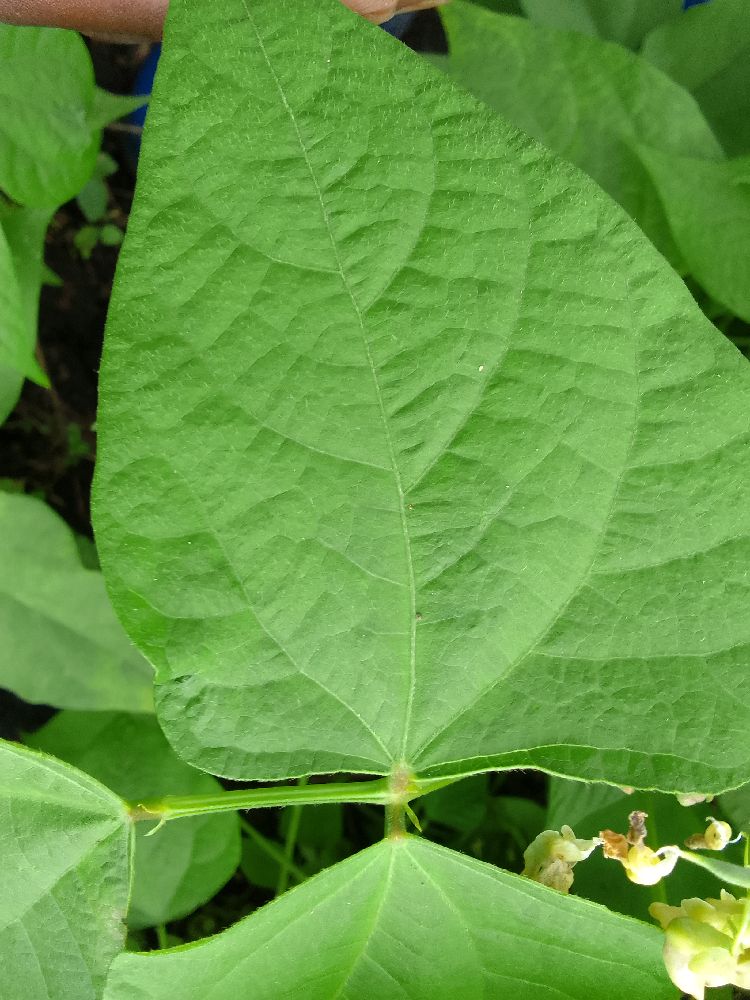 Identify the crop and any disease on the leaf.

common bean, healthy
